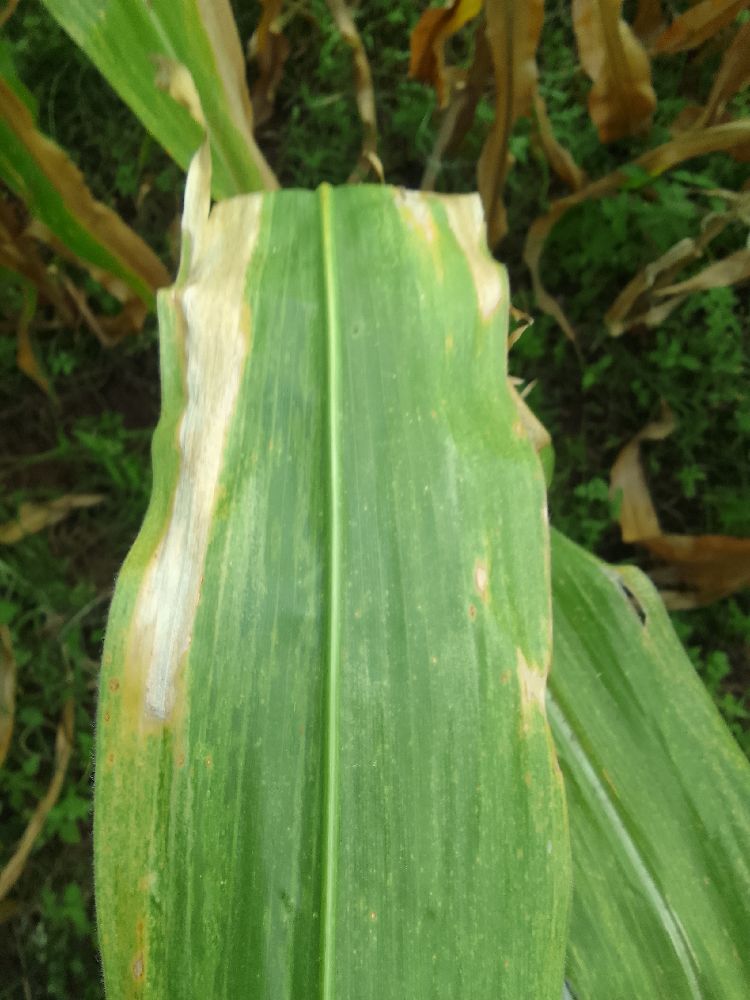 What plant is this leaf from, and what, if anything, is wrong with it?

maize, maize lethal necrosis
